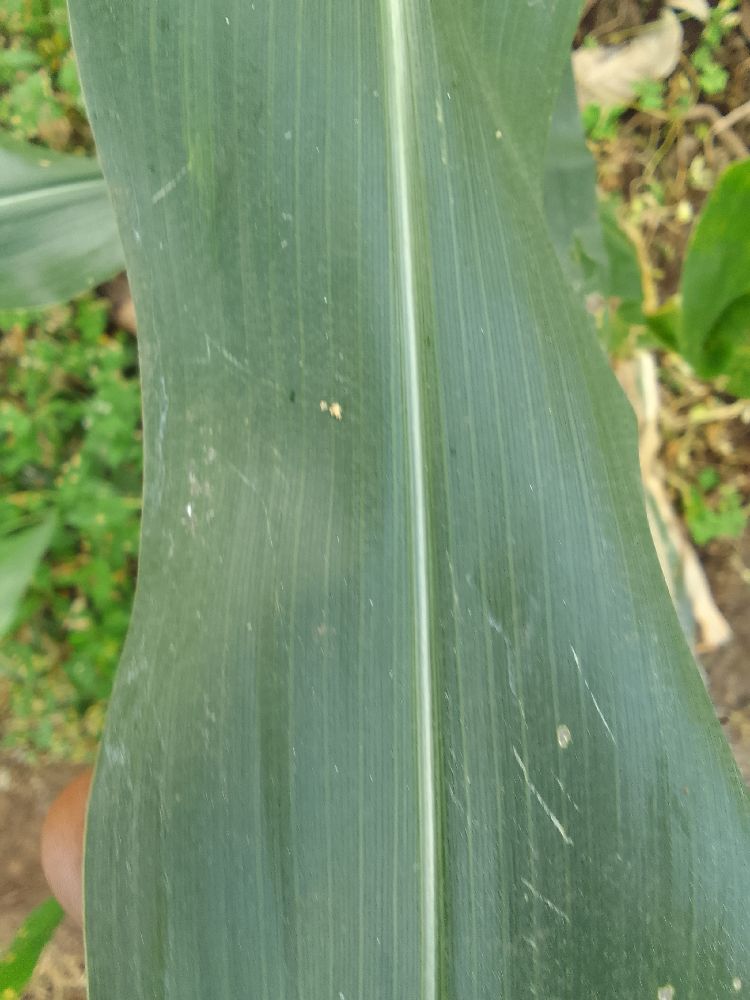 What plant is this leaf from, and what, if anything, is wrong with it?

maize, healthy
